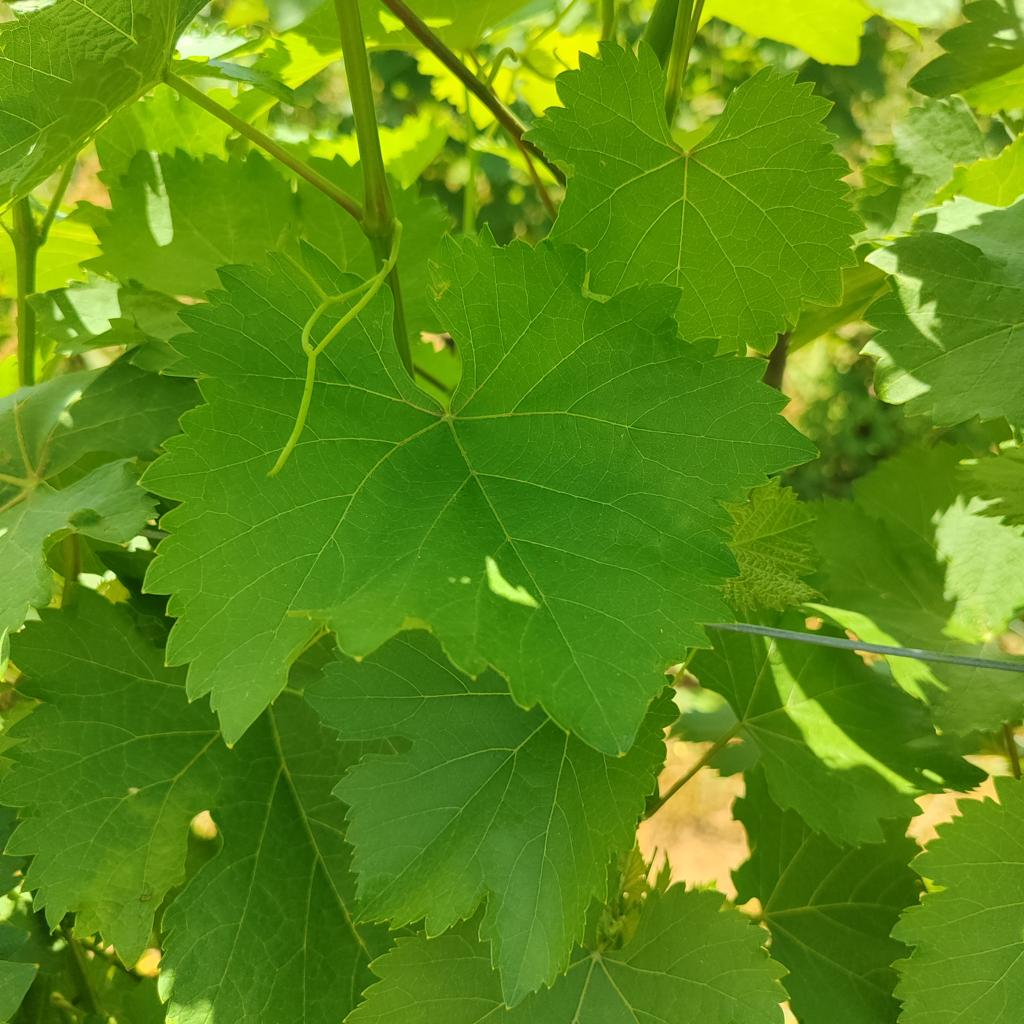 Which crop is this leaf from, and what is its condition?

grapevine, healthy
